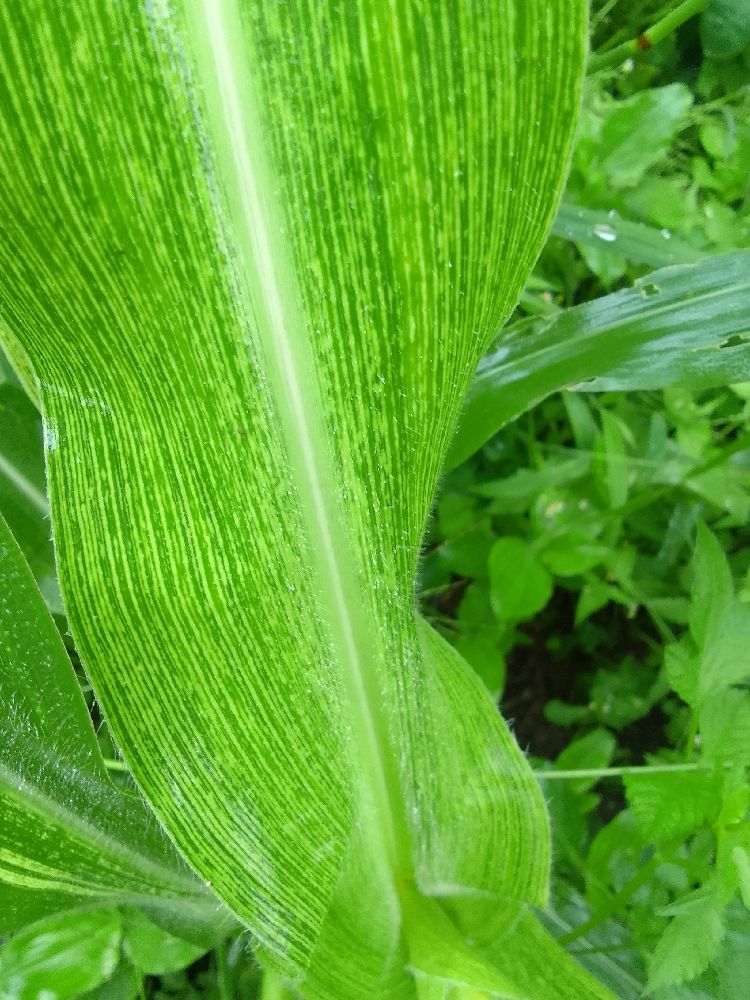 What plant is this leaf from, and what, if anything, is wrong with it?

maize, healthy
